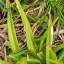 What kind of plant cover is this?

grass
